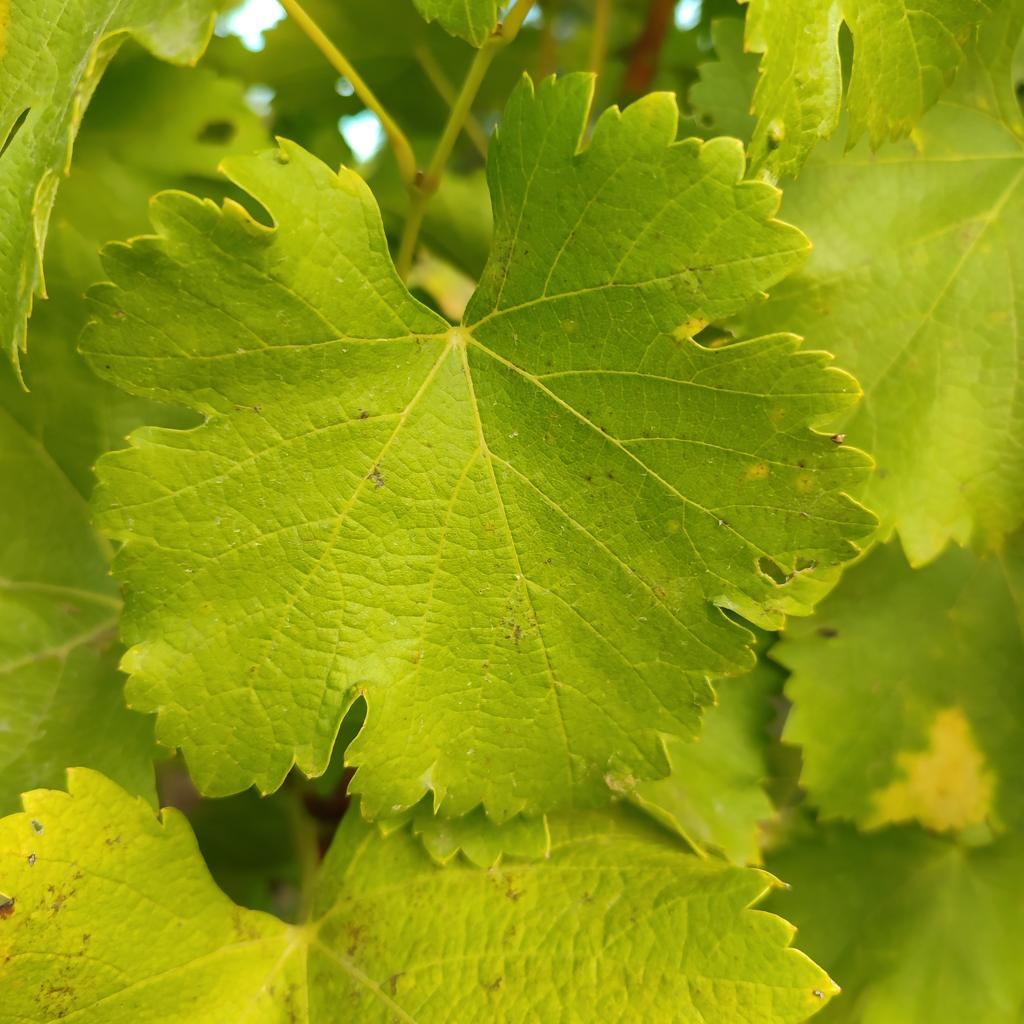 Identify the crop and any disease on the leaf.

grapevine, powdery mildew
